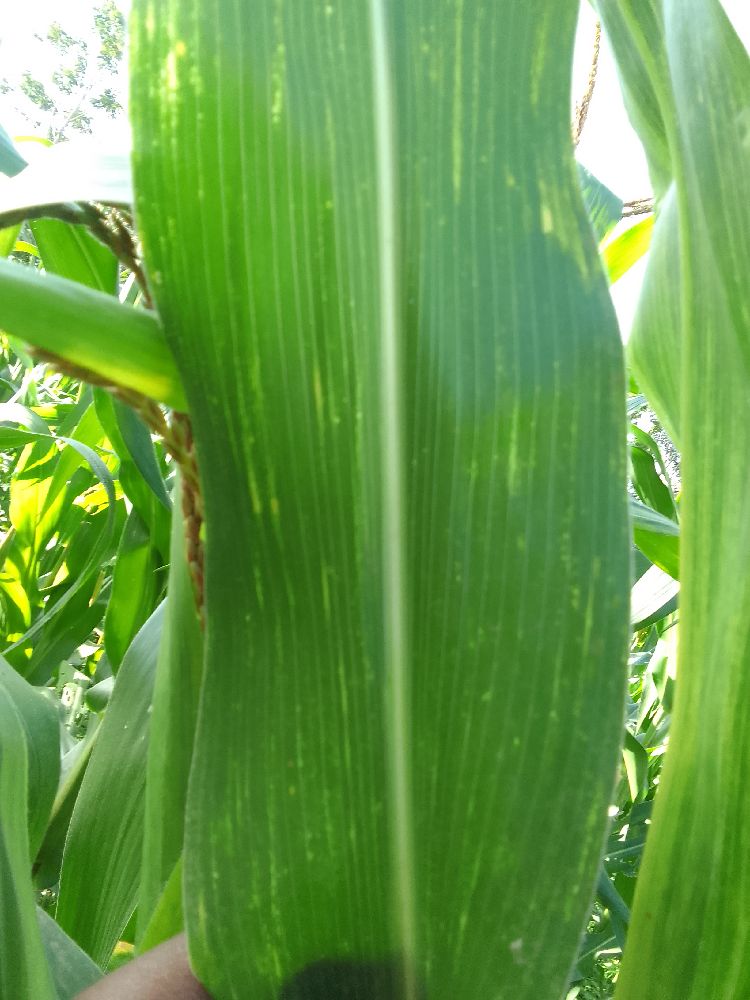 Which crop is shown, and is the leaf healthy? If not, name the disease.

maize, maize lethal necrosis
